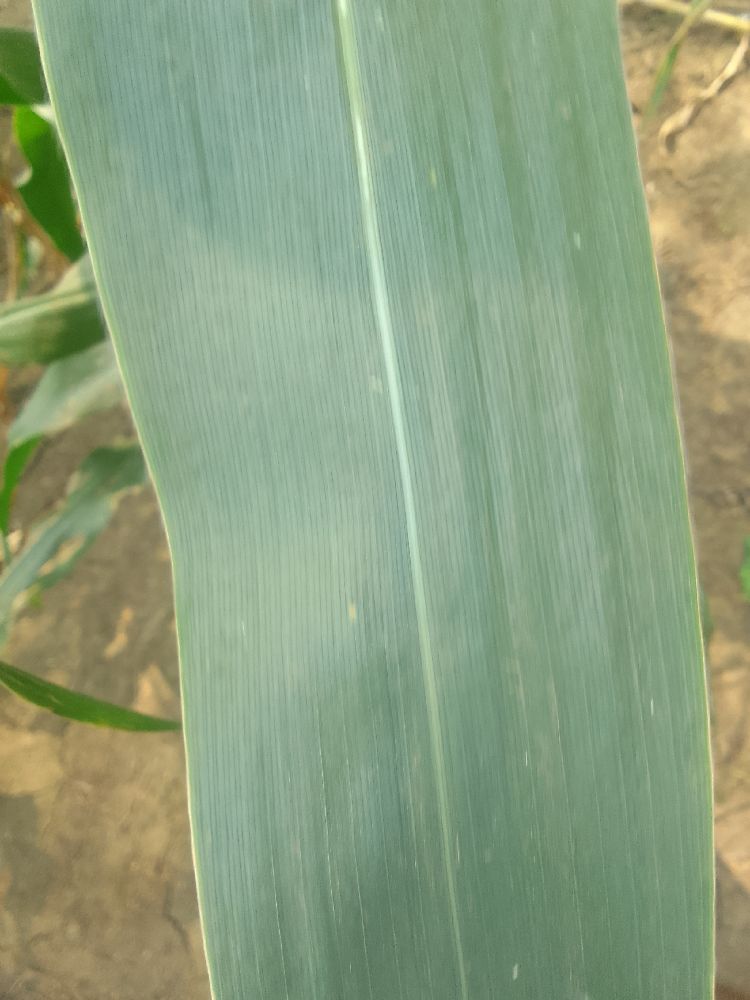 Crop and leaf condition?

maize, healthy
